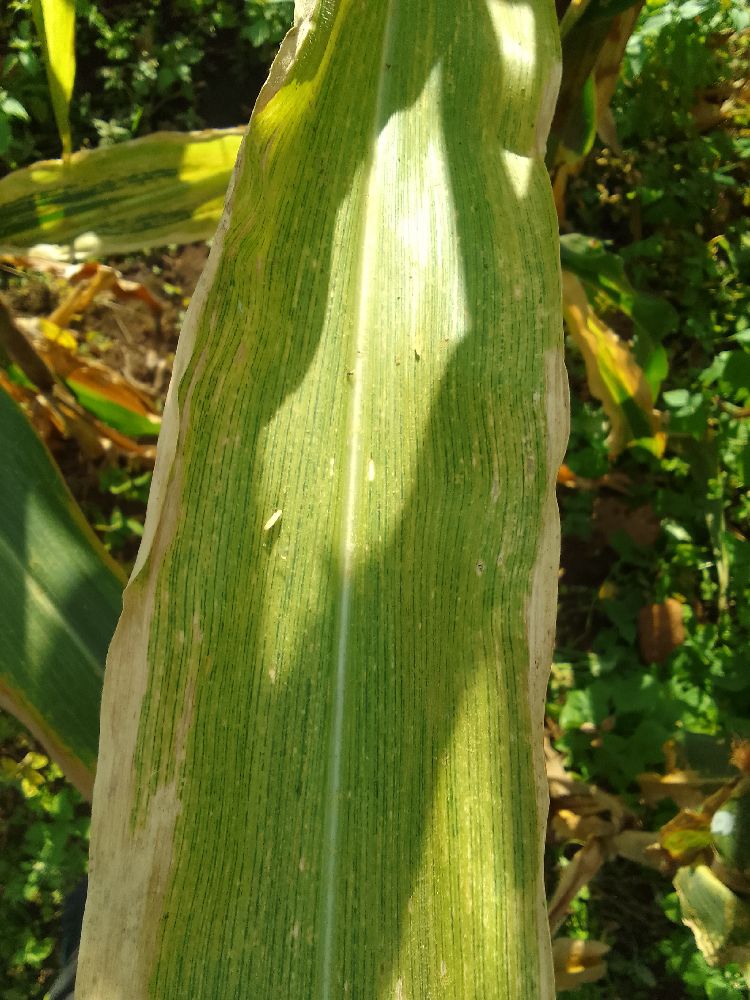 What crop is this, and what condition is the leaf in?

maize, maize lethal necrosis
